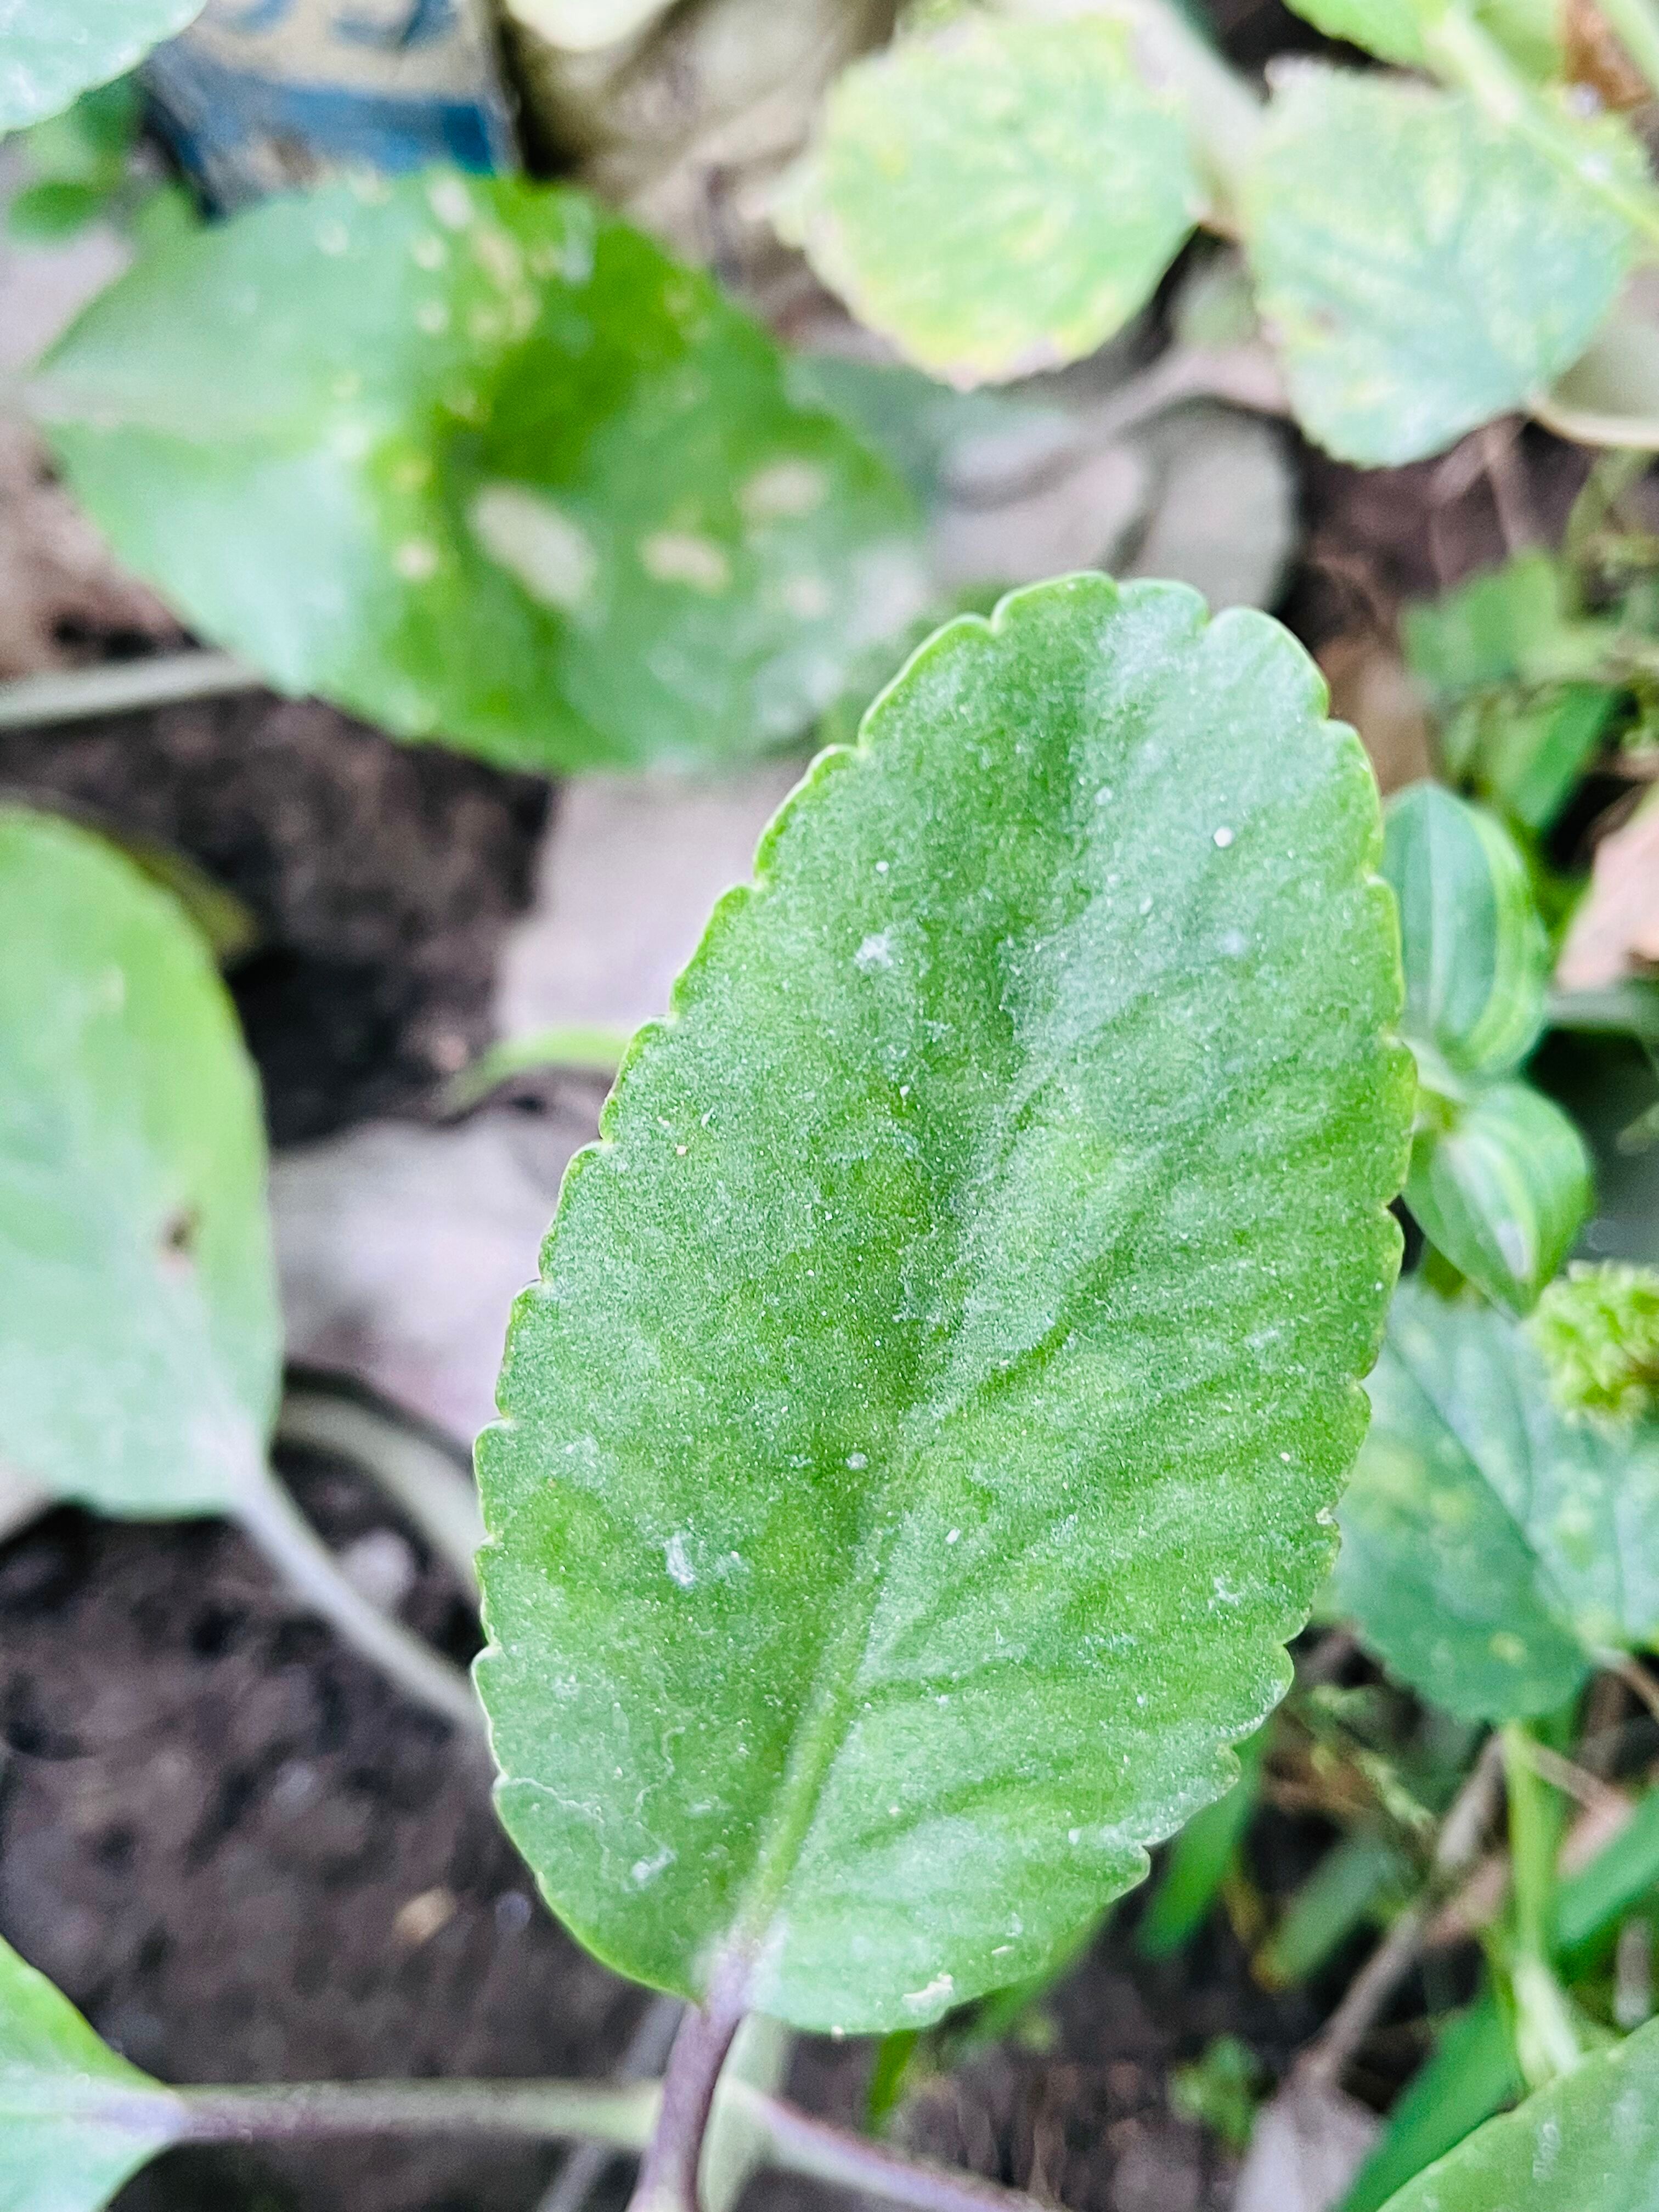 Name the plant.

pathorkuci
